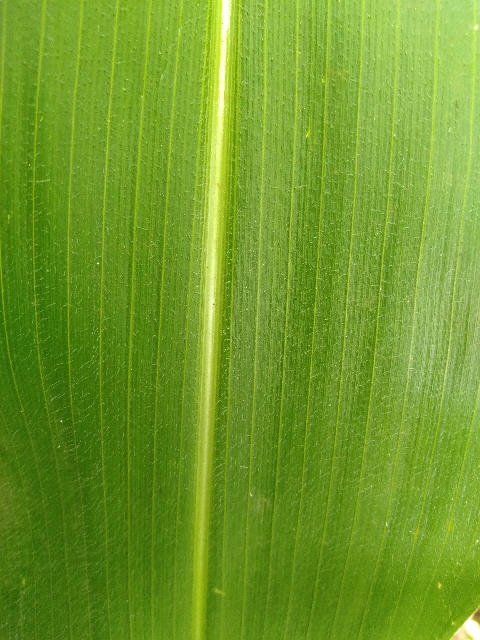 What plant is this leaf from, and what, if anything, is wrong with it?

maize, healthy
